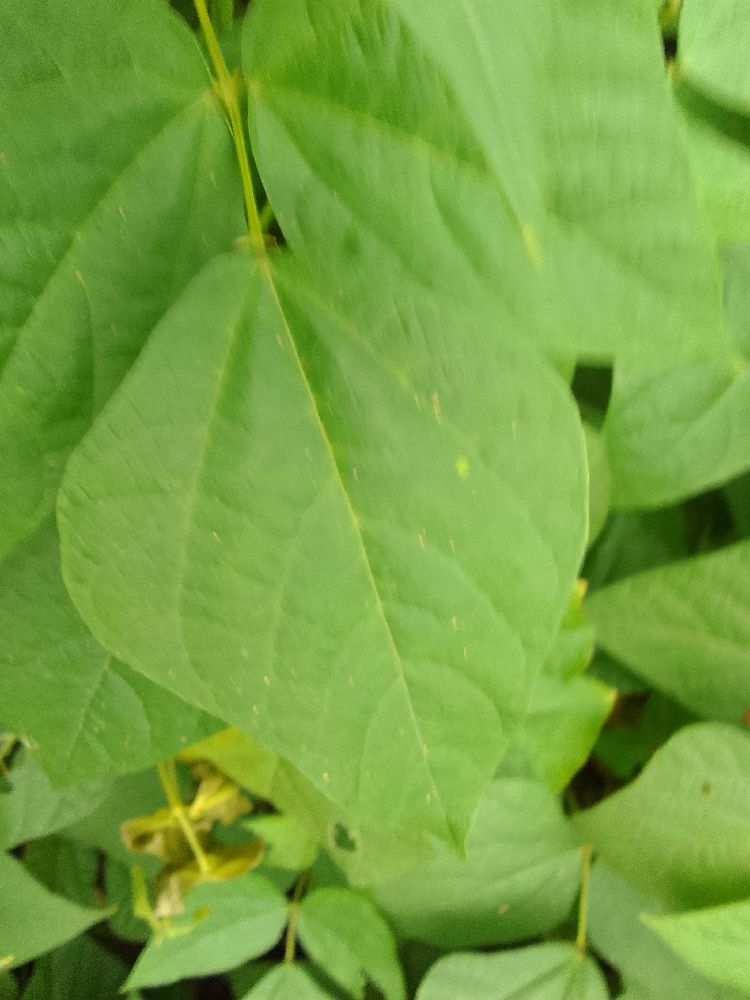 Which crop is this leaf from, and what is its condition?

common bean, healthy
